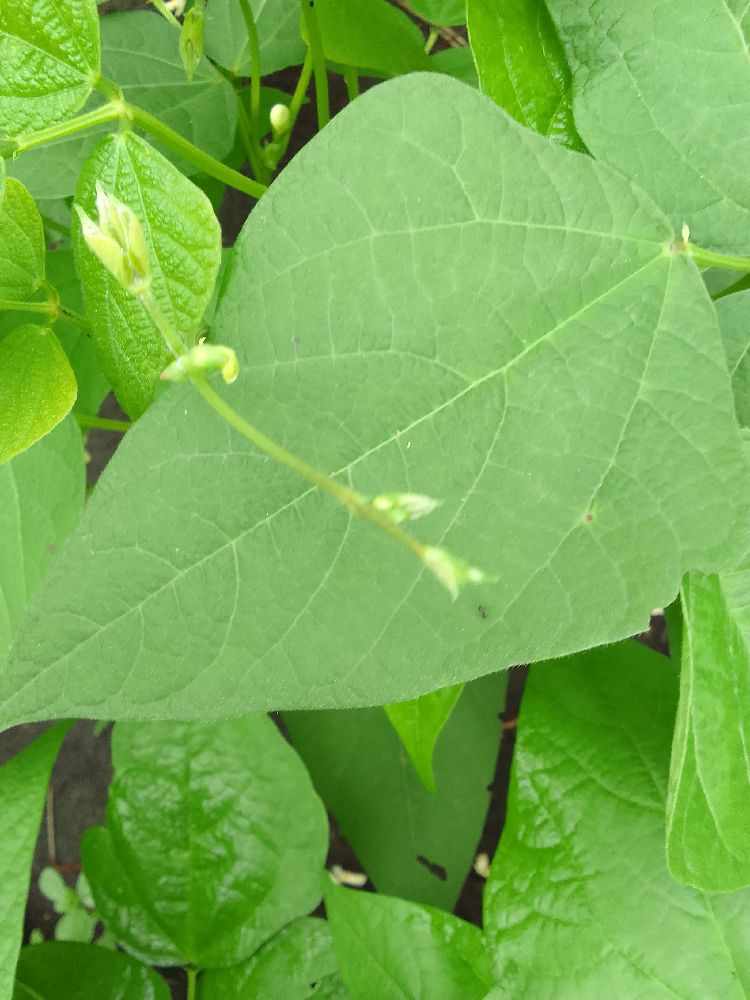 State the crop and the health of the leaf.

common bean, healthy
